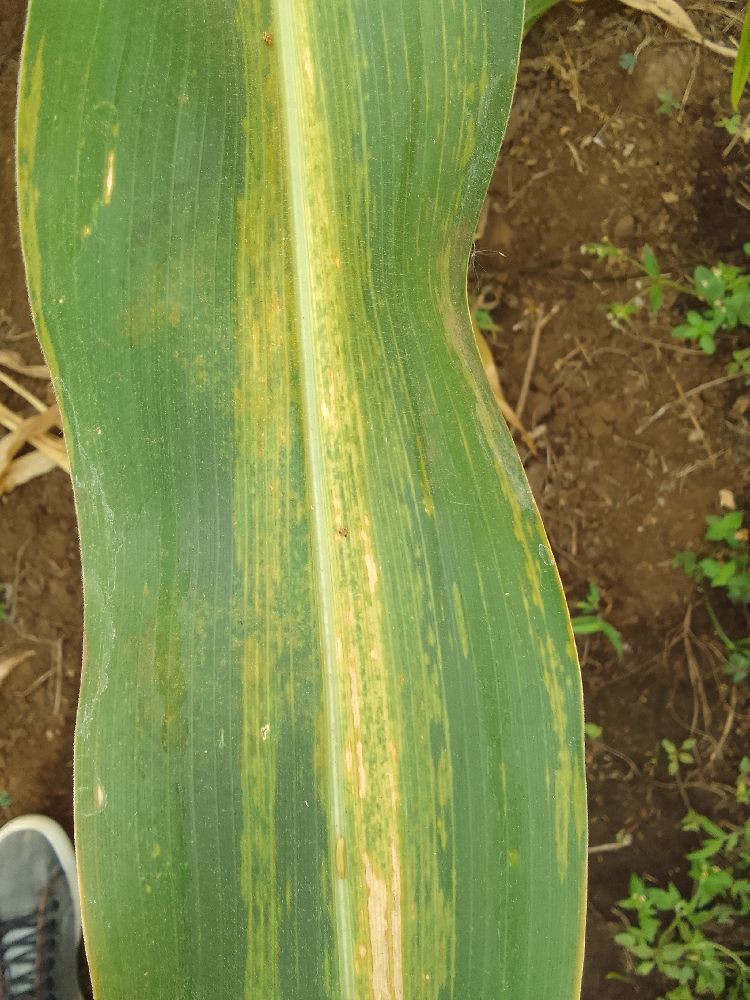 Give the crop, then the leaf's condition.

maize, maize lethal necrosis
